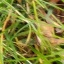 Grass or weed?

grass
